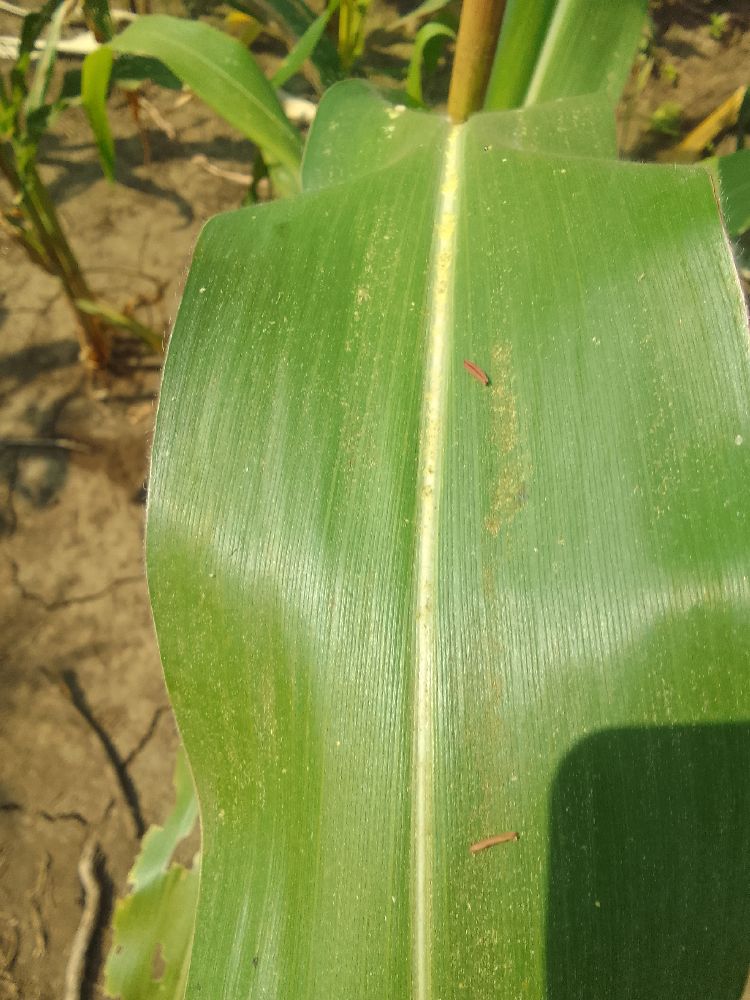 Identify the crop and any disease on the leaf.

maize, healthy
